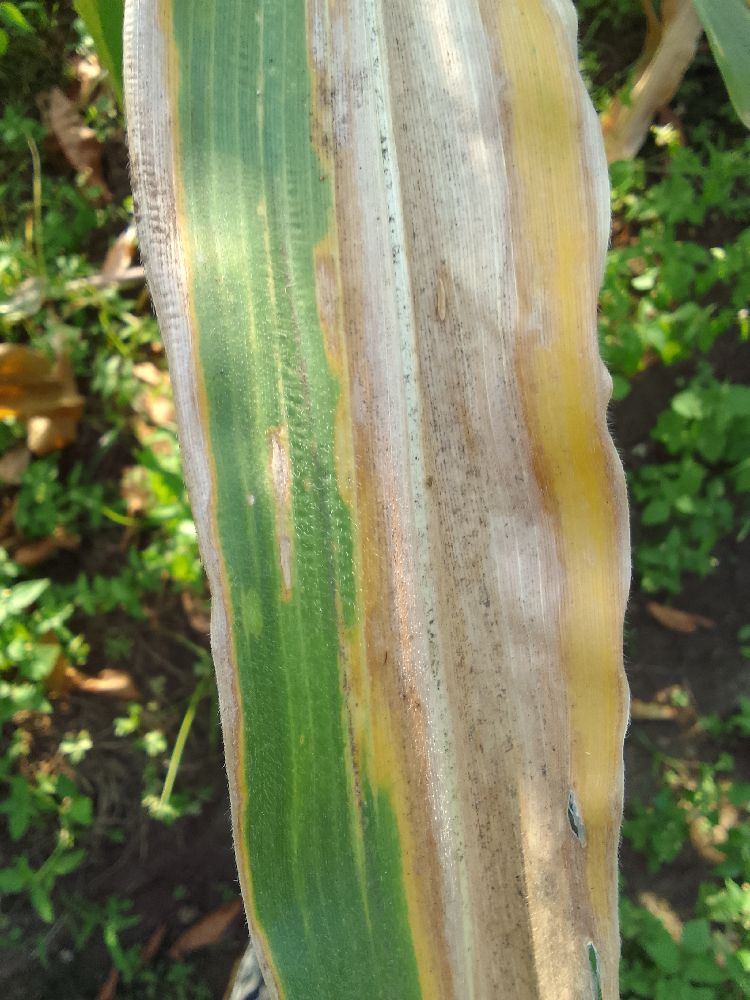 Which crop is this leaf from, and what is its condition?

maize, maize lethal necrosis
